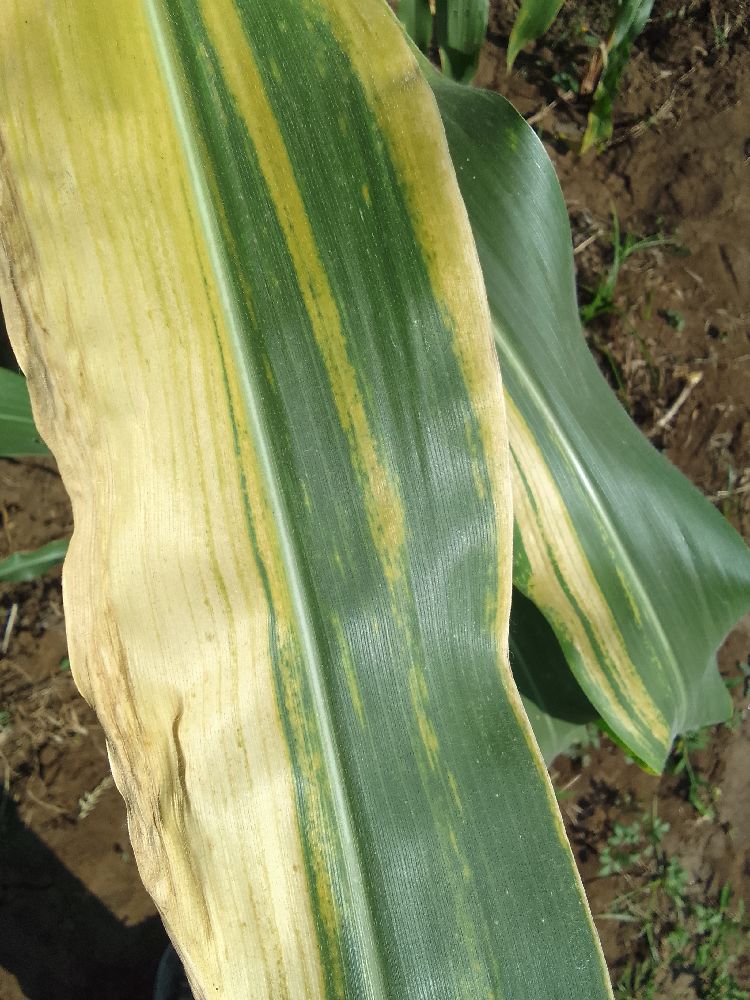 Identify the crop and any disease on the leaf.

maize, maize lethal necrosis
